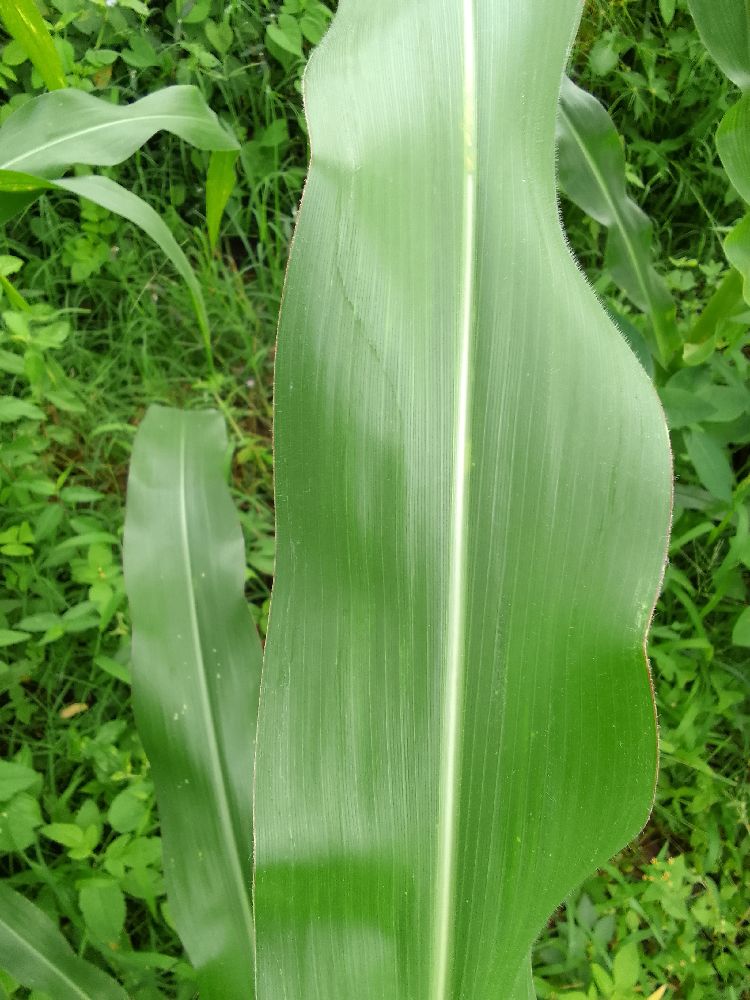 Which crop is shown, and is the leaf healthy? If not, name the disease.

maize, healthy
